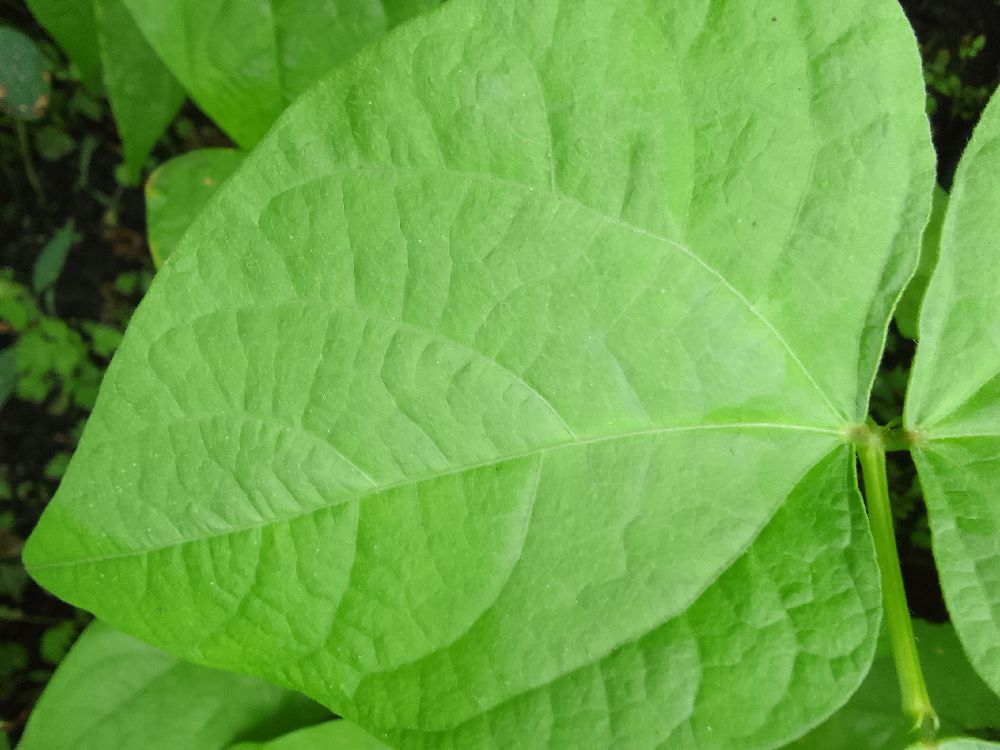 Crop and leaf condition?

common bean, healthy
